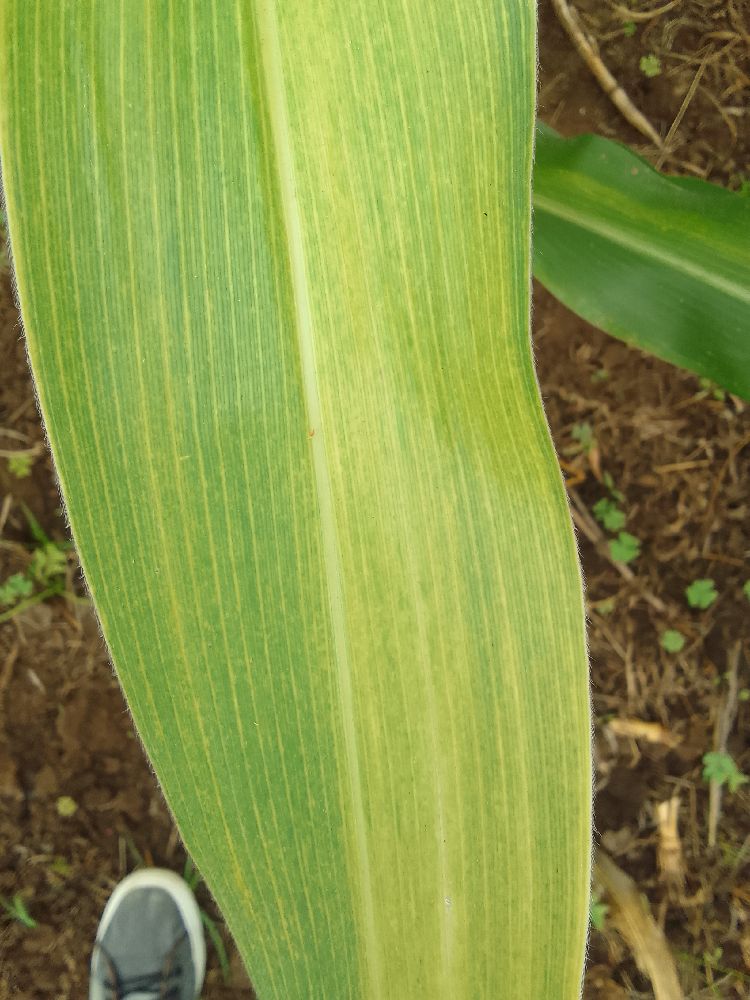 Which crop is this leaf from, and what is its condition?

maize, maize lethal necrosis
